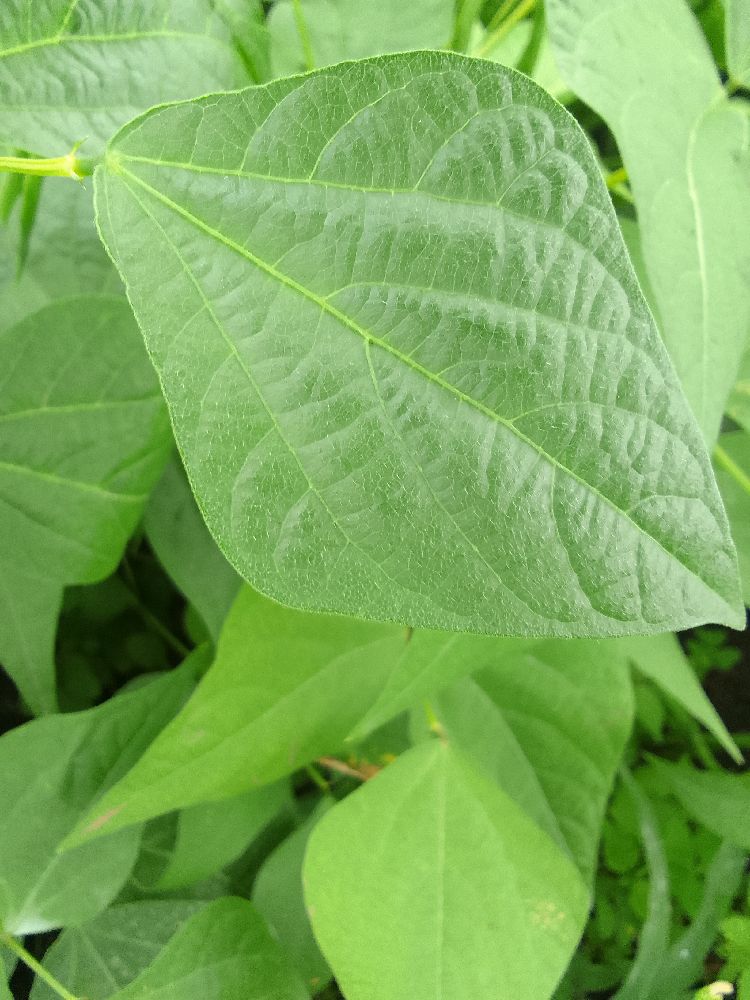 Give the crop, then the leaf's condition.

common bean, healthy
